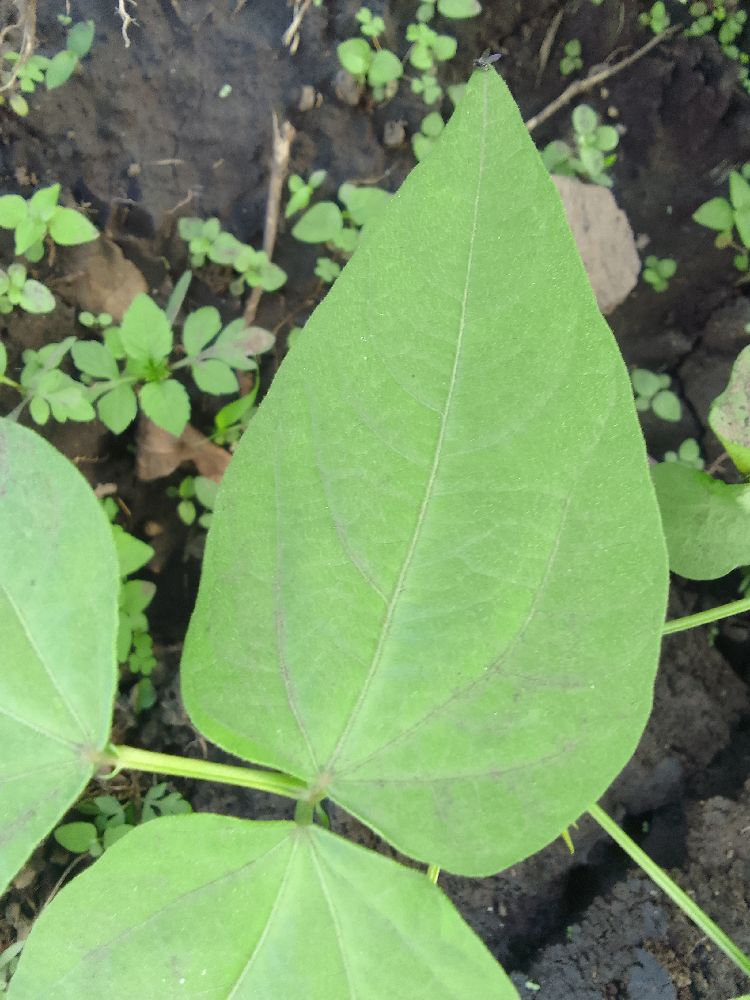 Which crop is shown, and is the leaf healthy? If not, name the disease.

common bean, healthy
